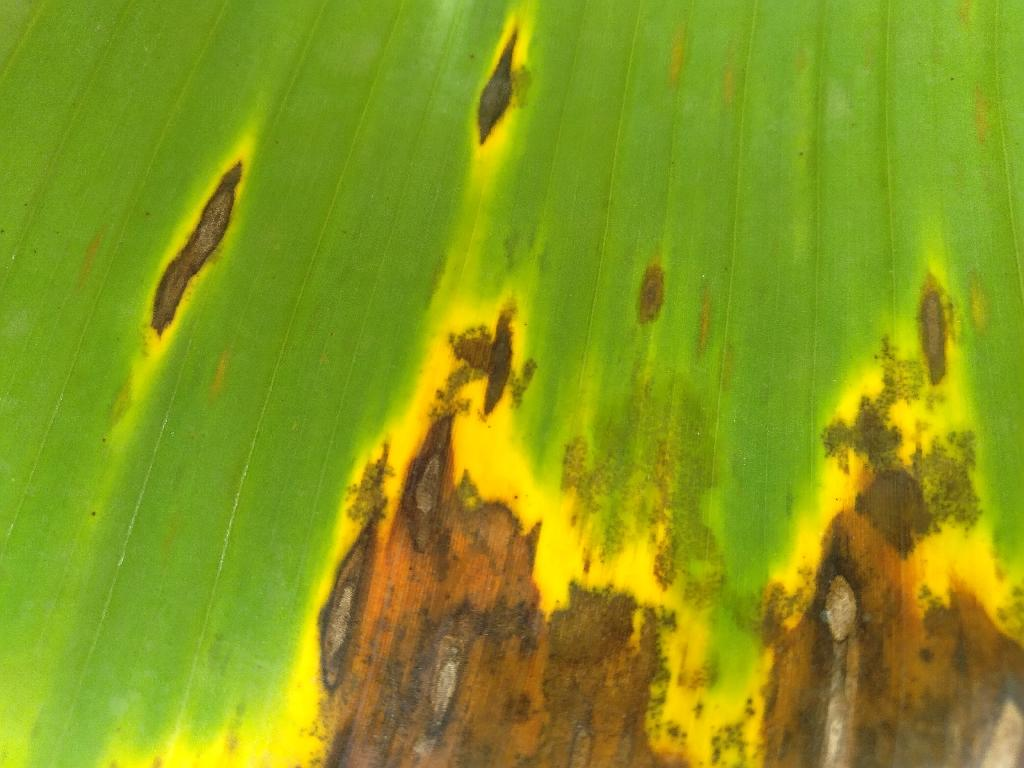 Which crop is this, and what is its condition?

banana, black sigatoka
